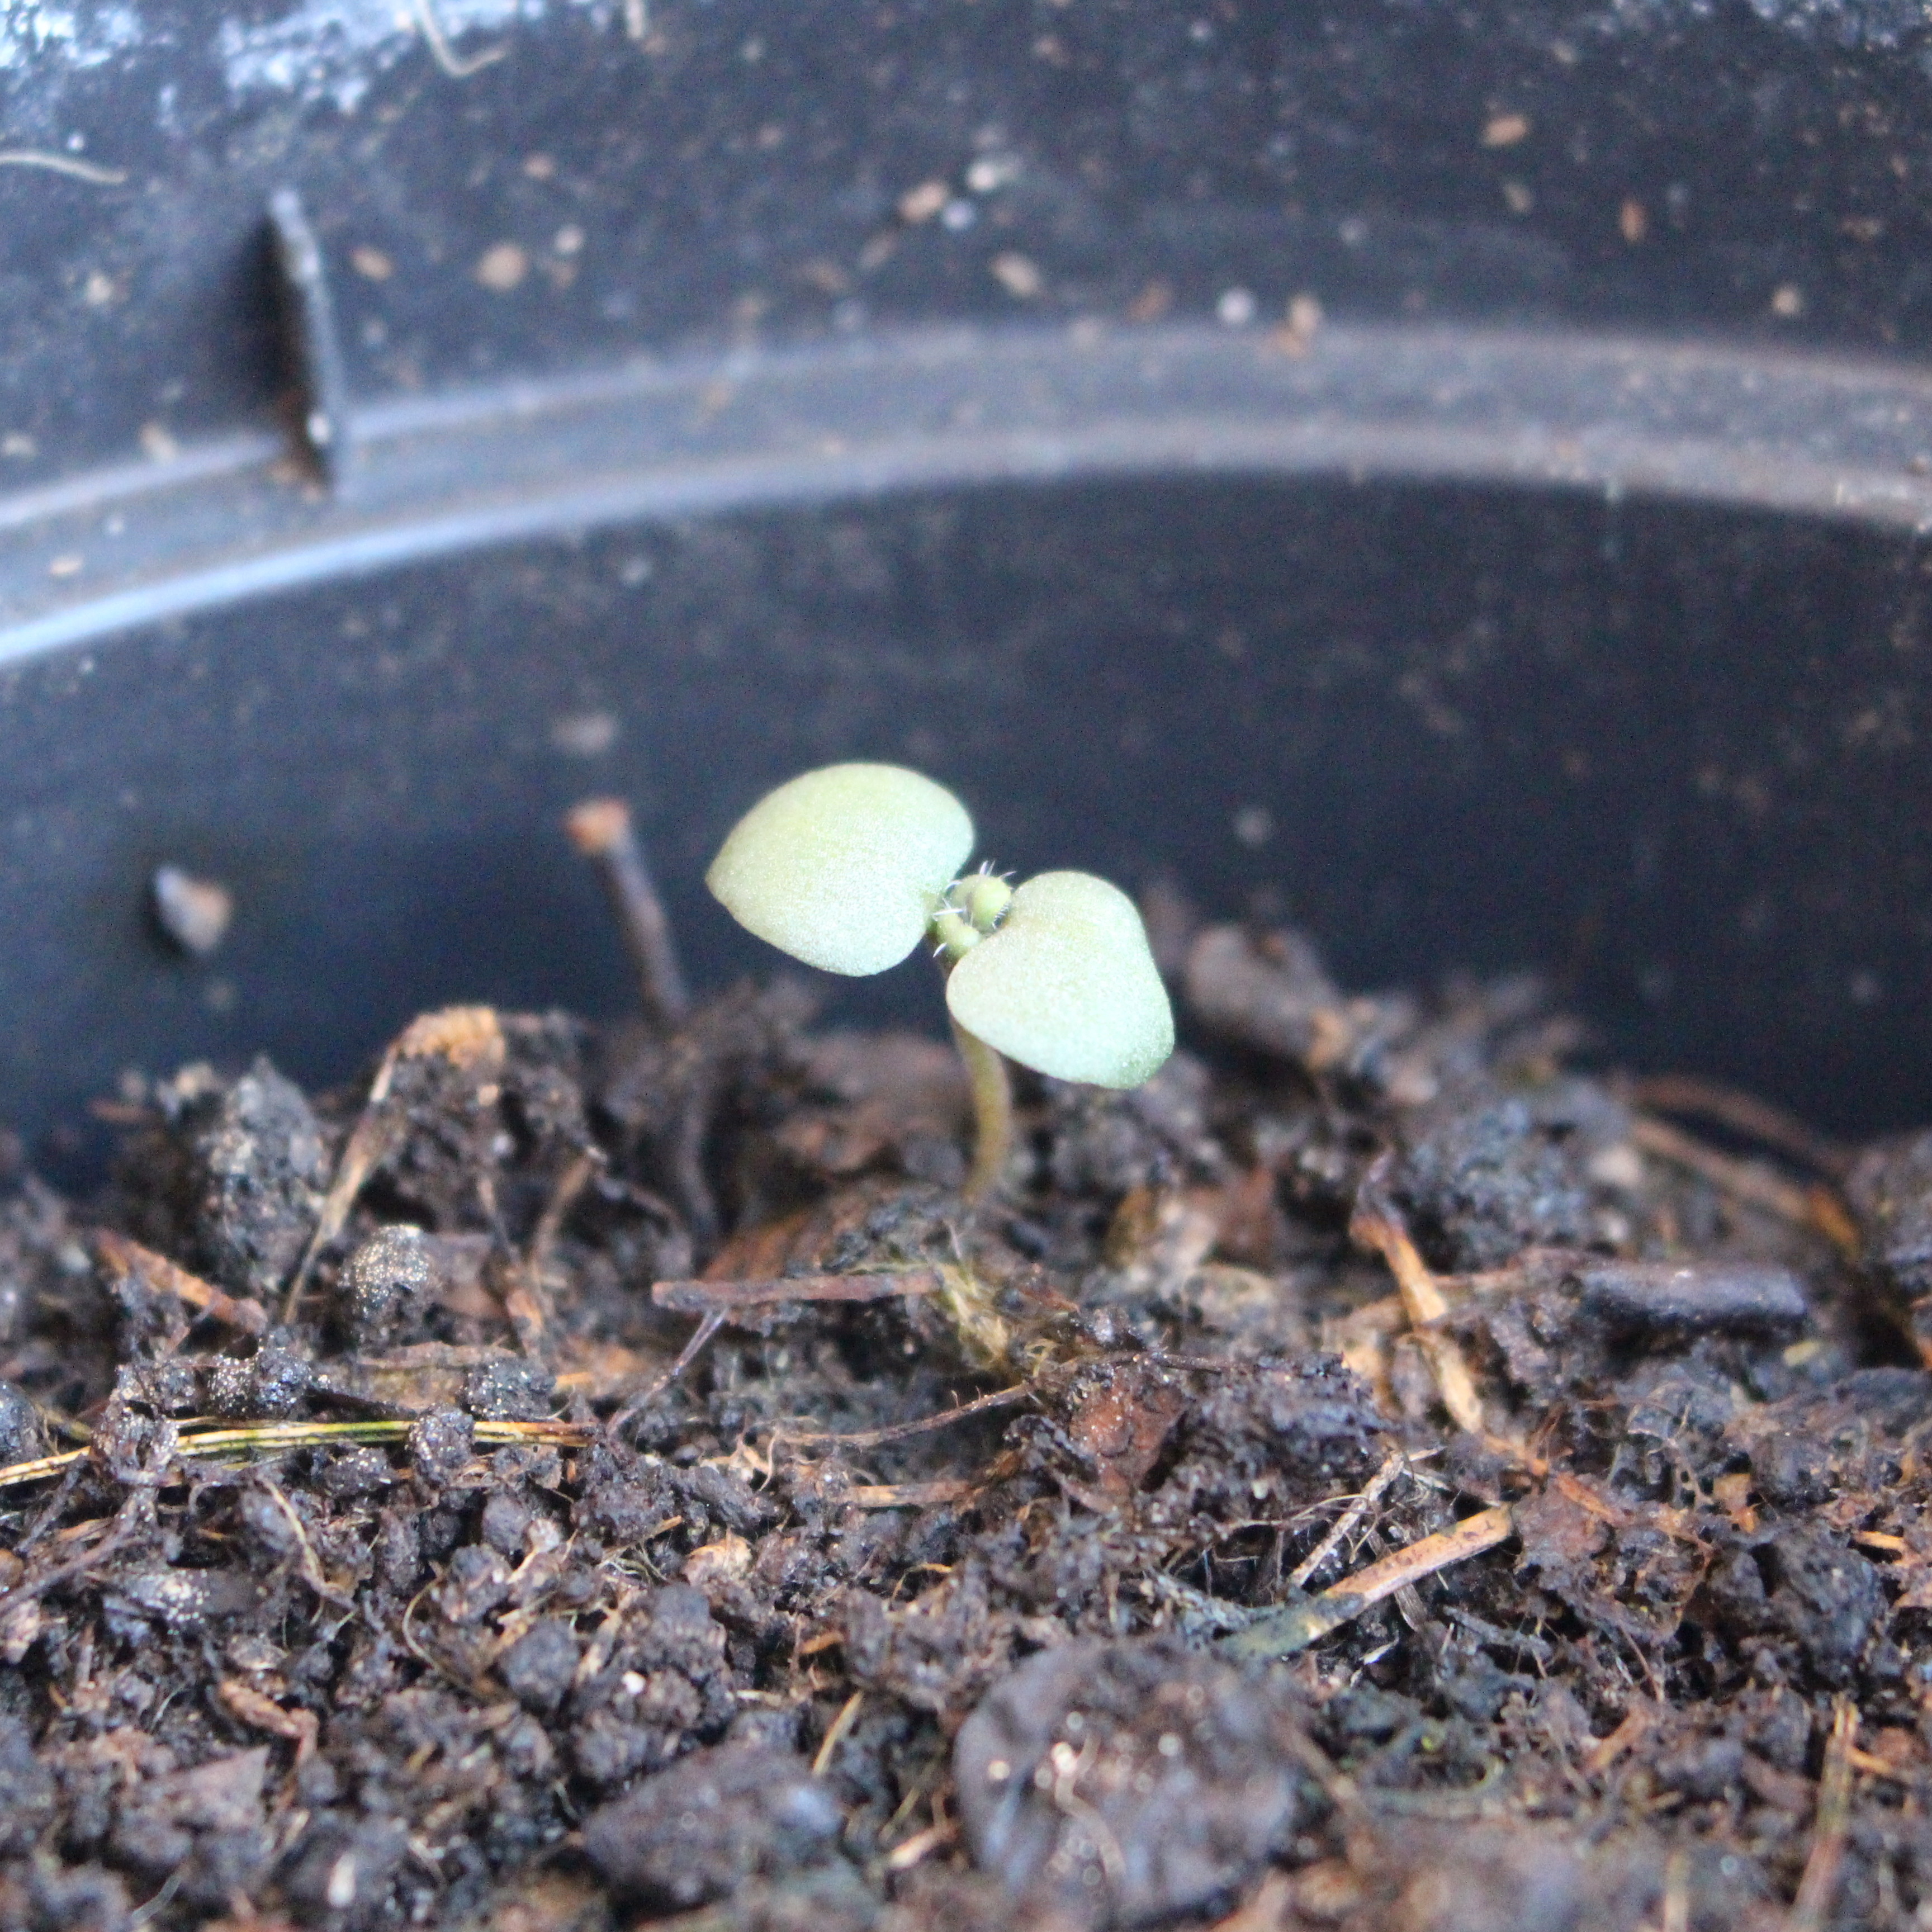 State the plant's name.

Veronica persica
